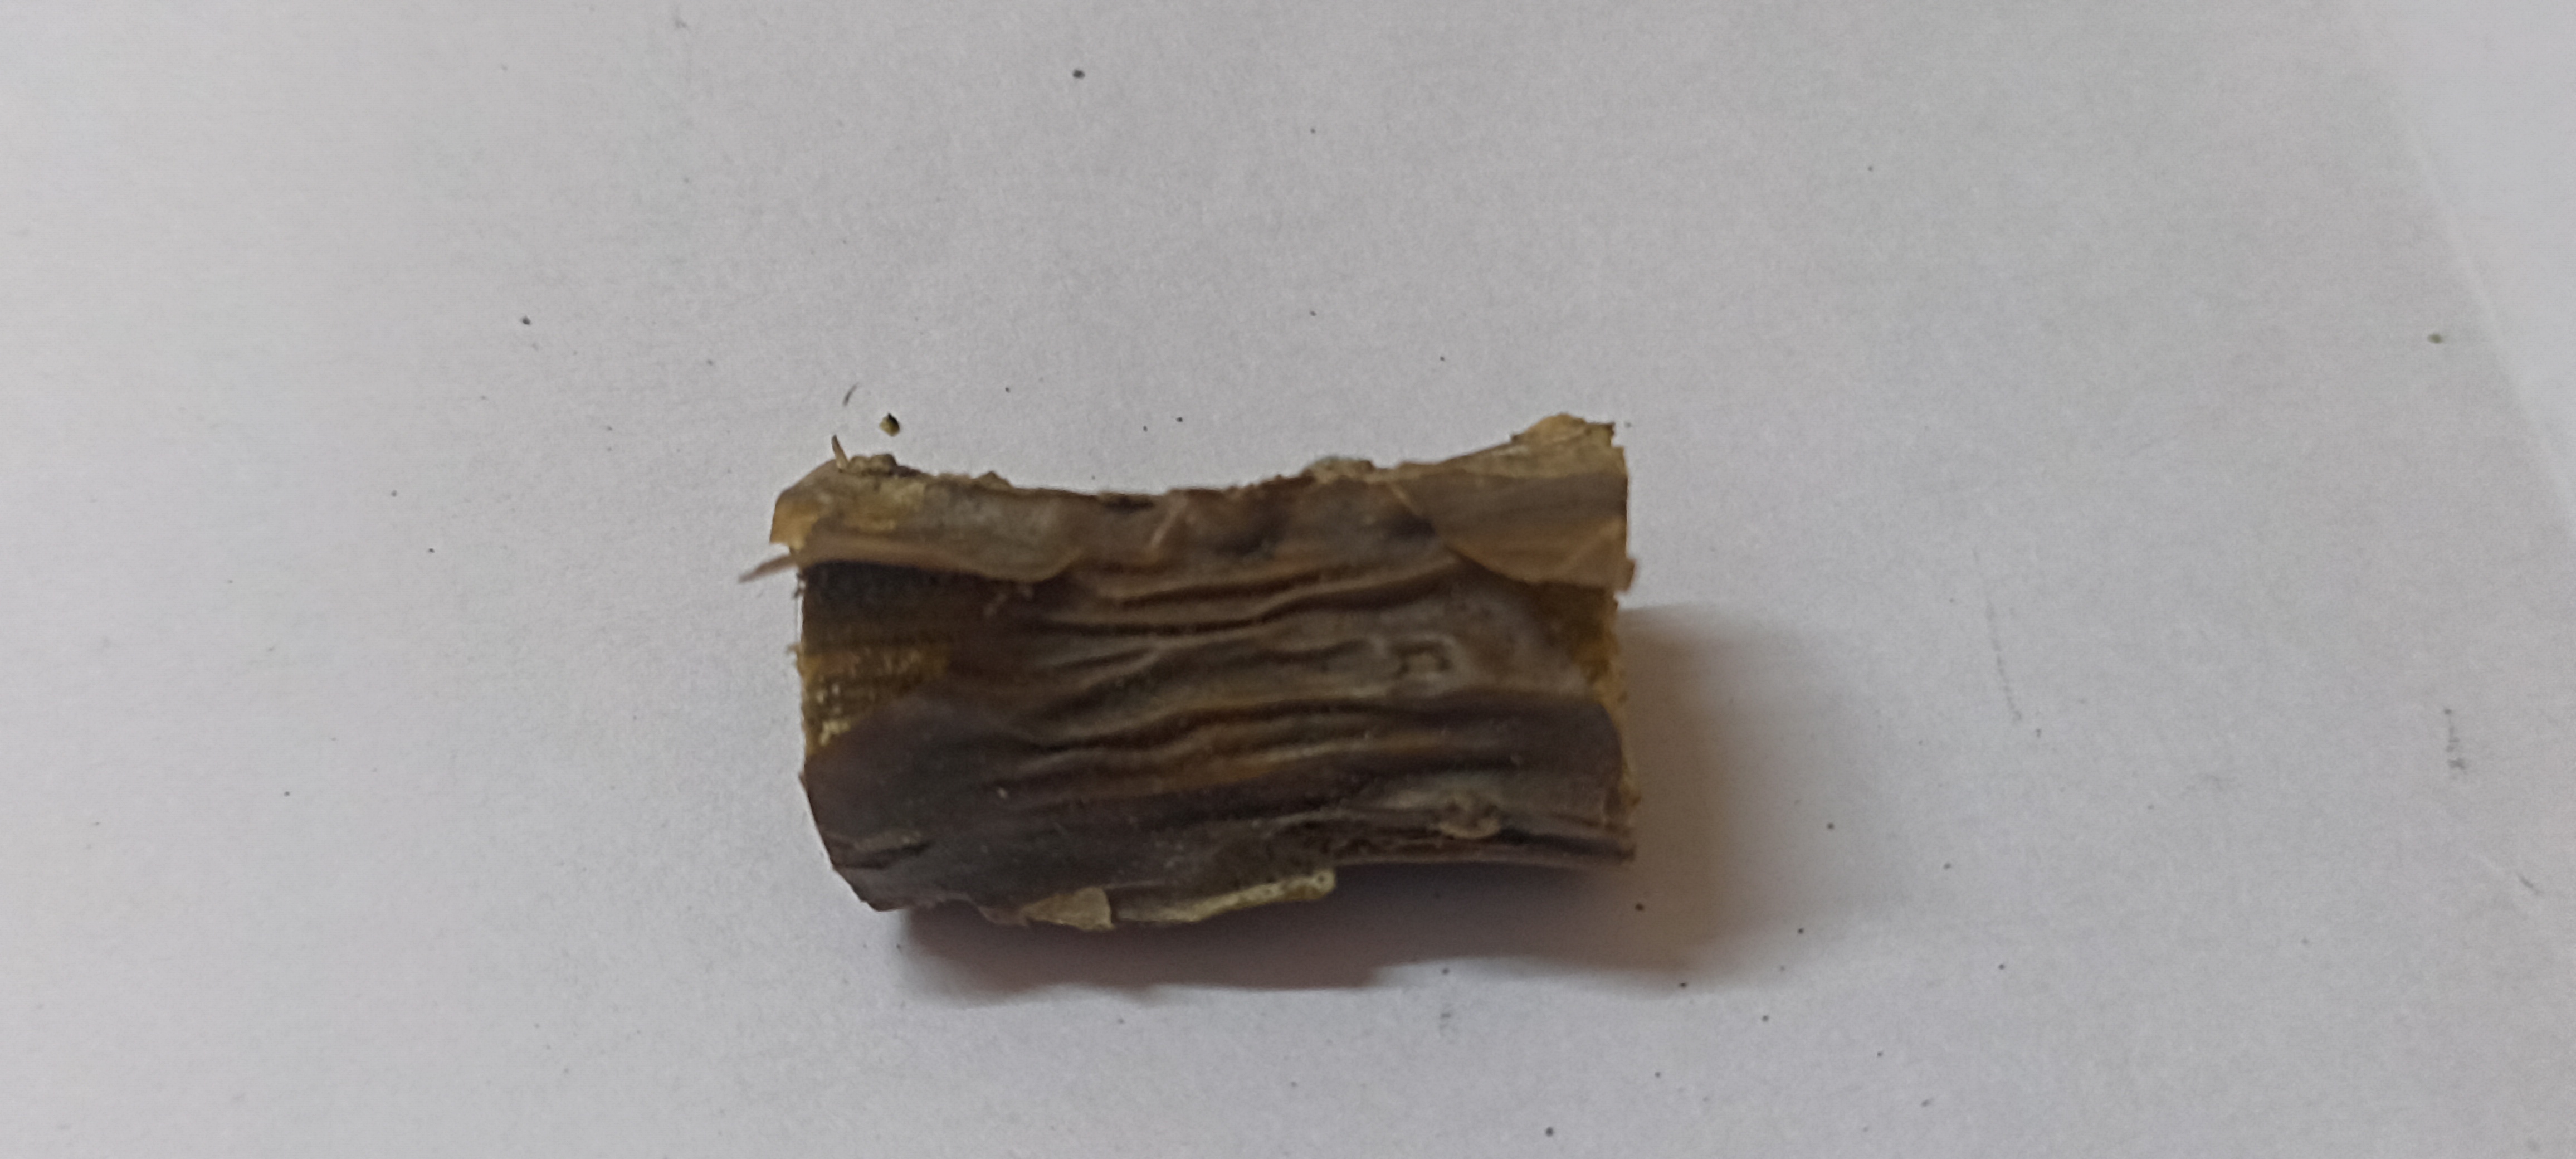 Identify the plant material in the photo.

gulvel
